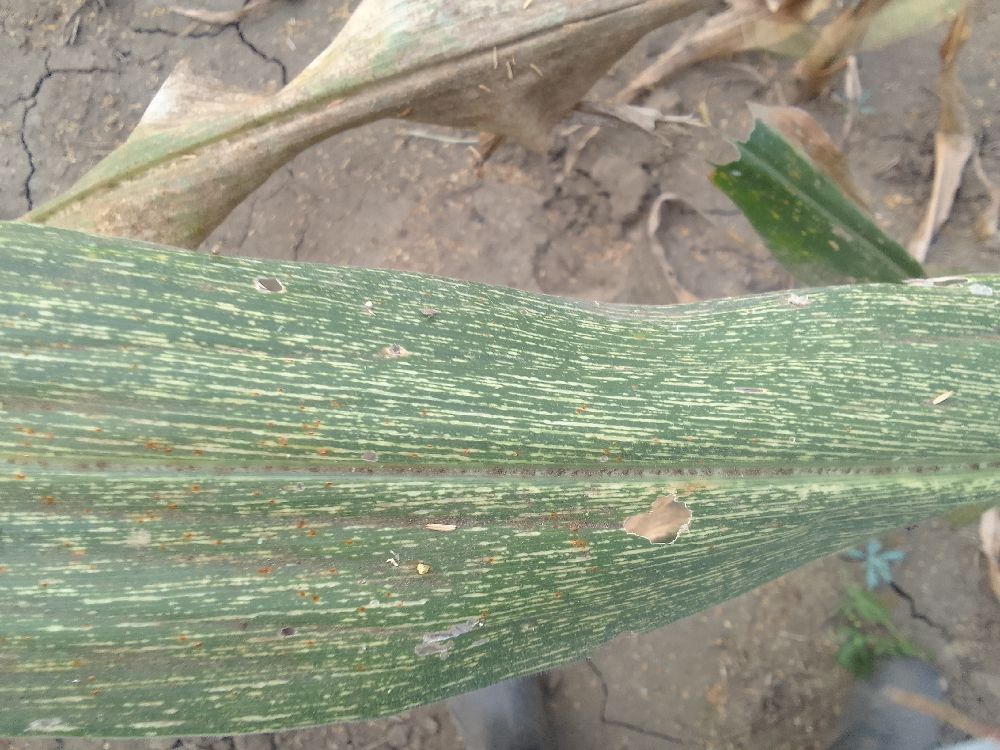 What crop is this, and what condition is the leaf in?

maize, maize streak virus
